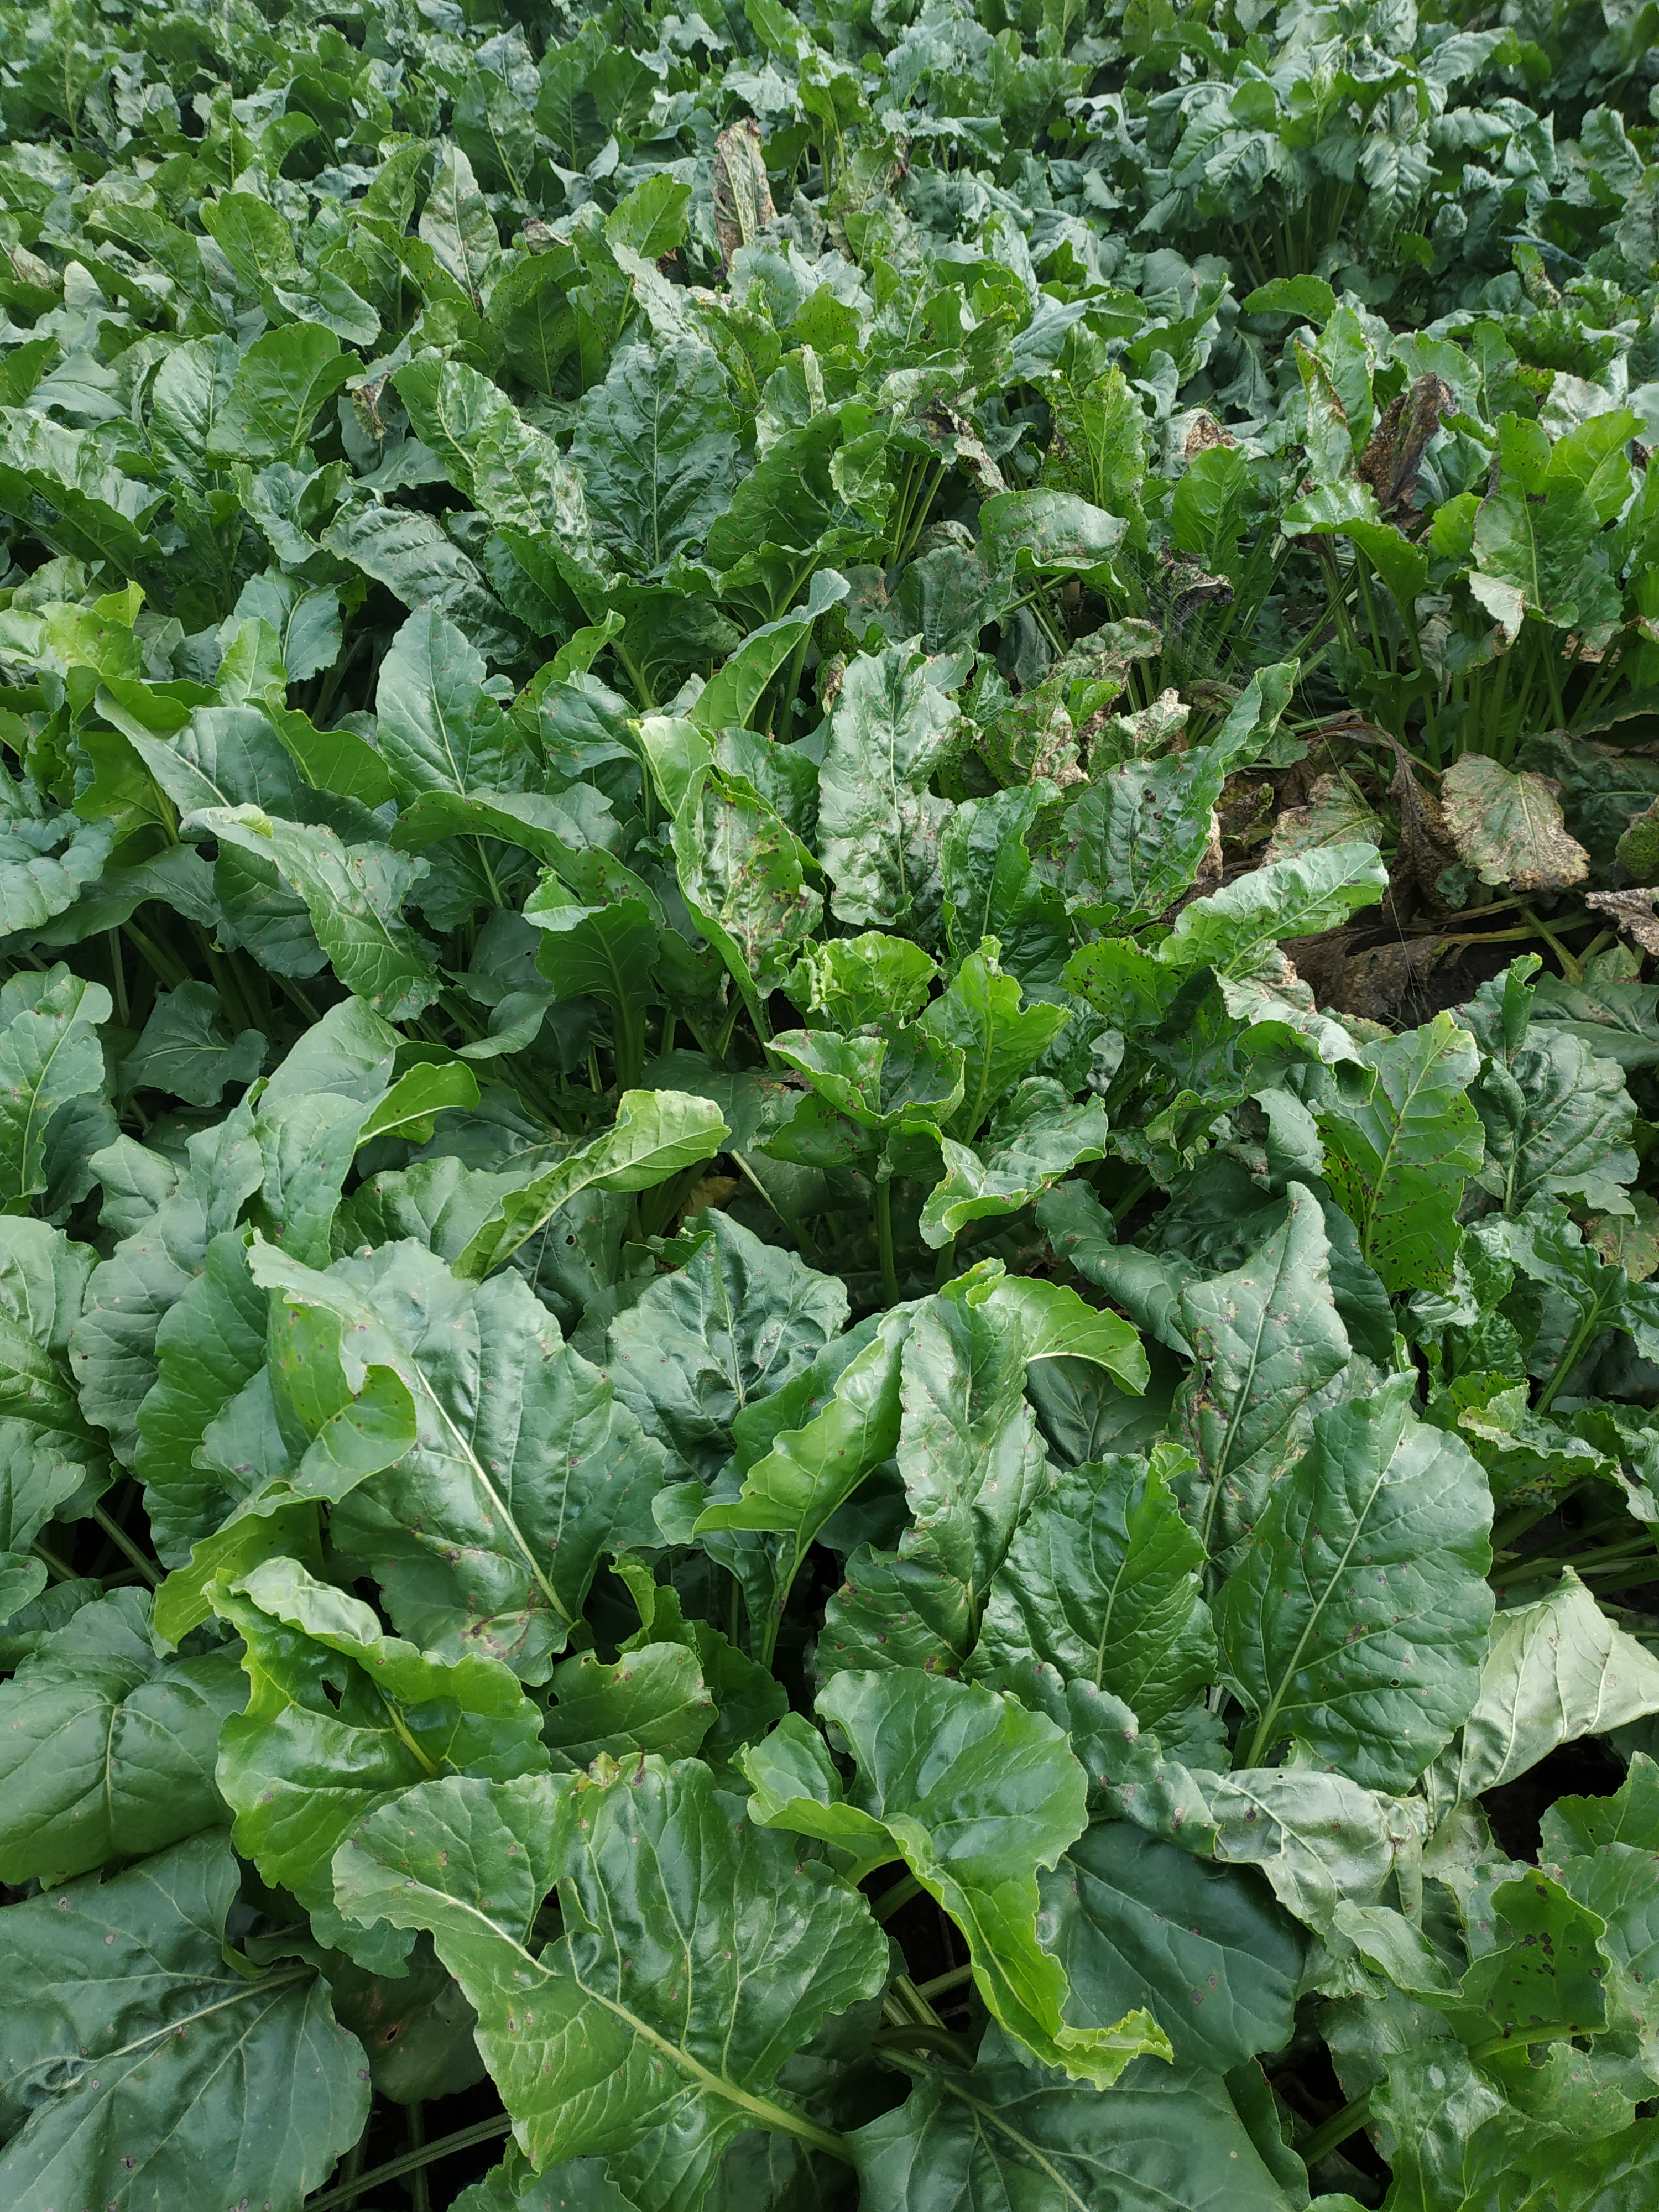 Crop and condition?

beet, cercospora
